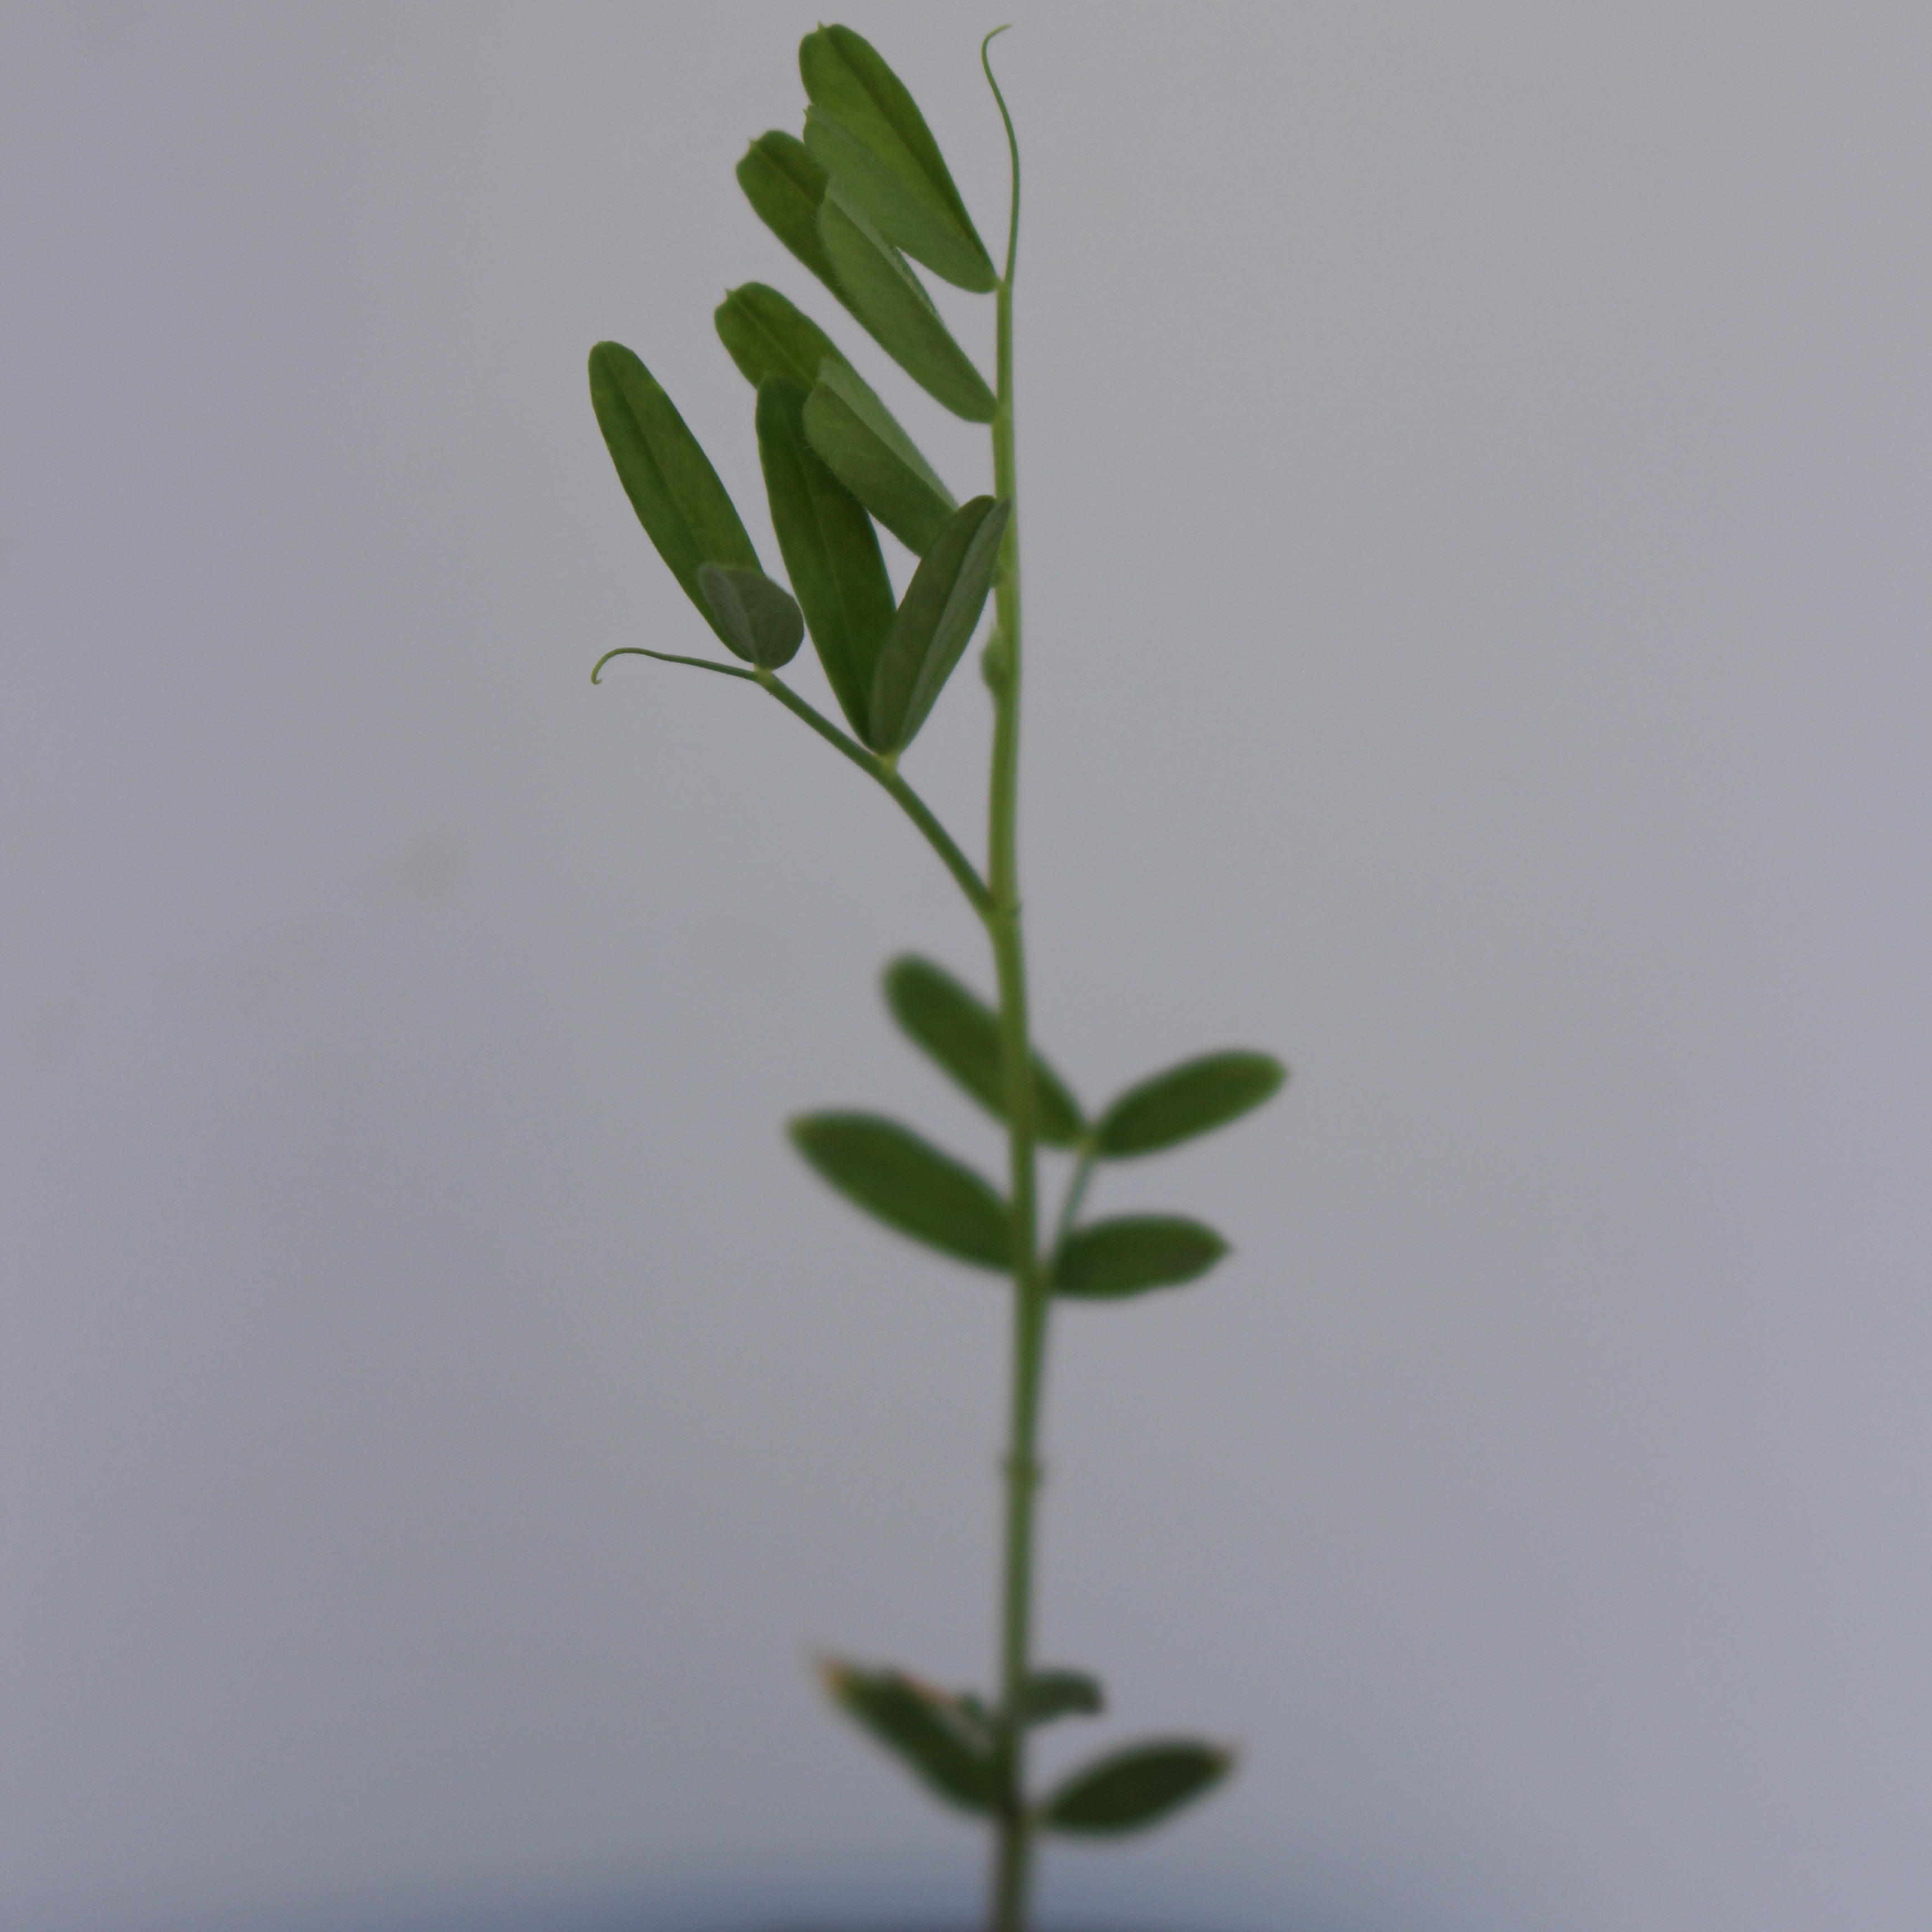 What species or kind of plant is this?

Vicia sativa
